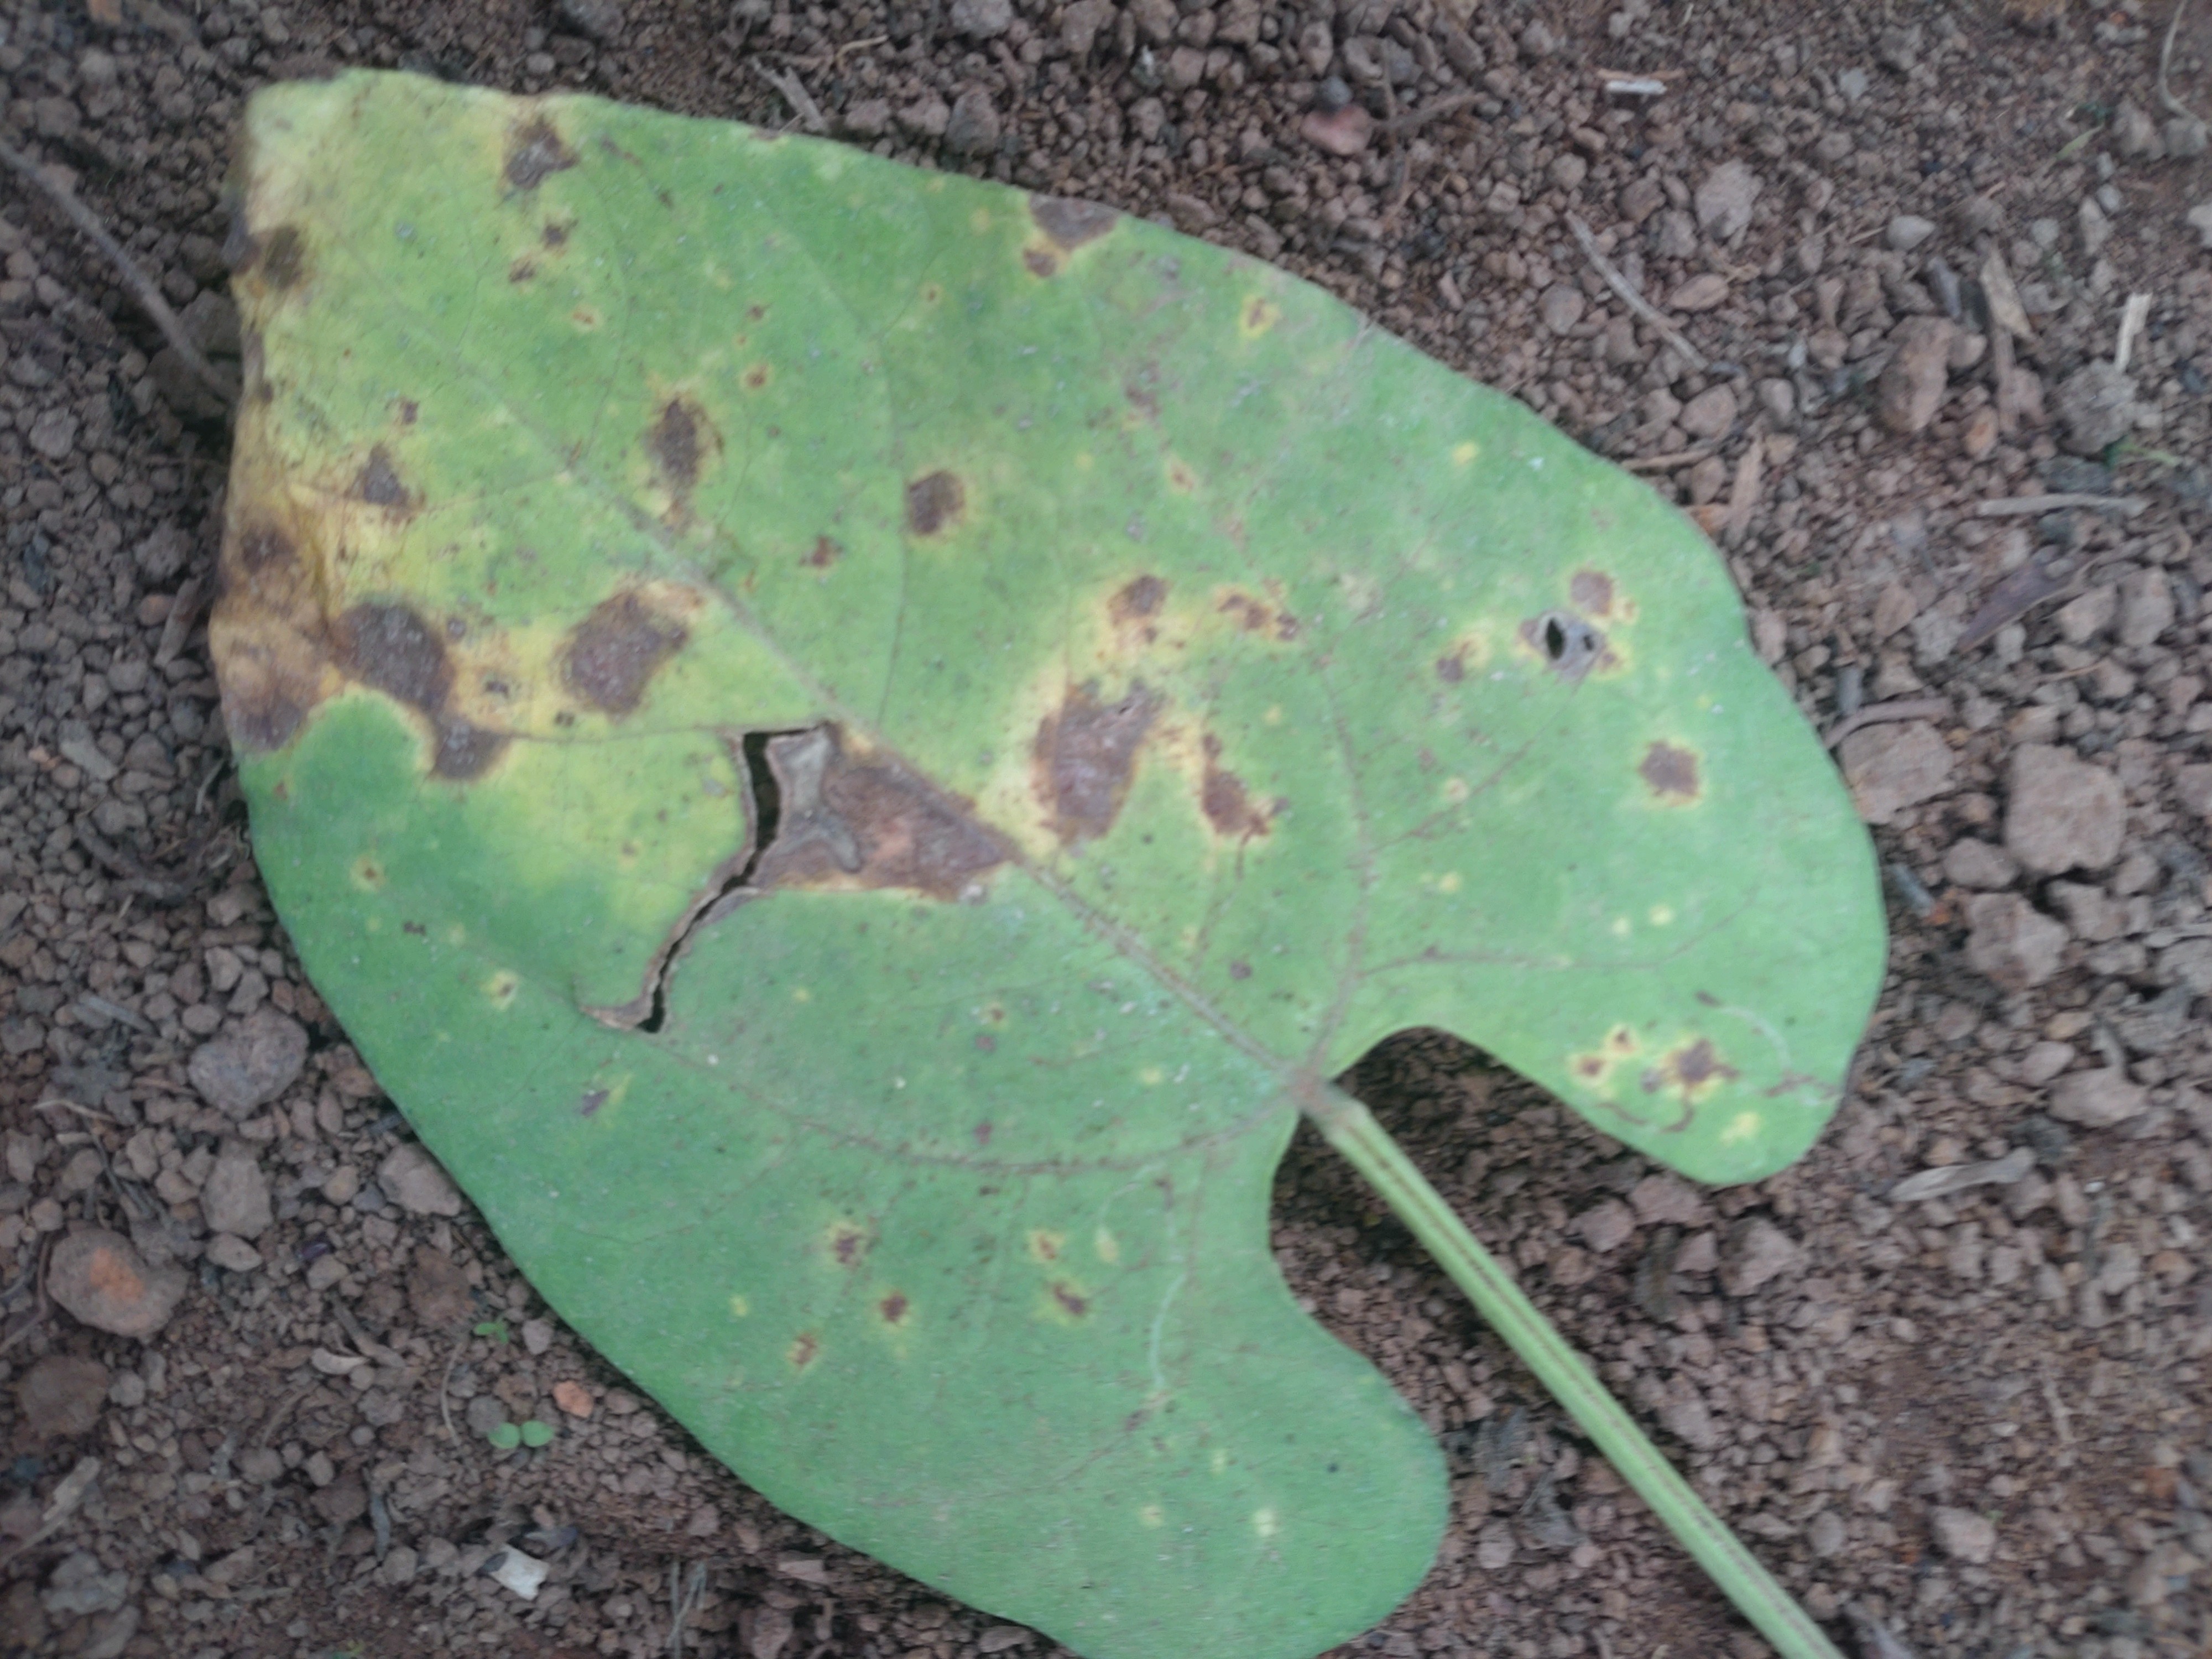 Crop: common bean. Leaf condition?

rust
